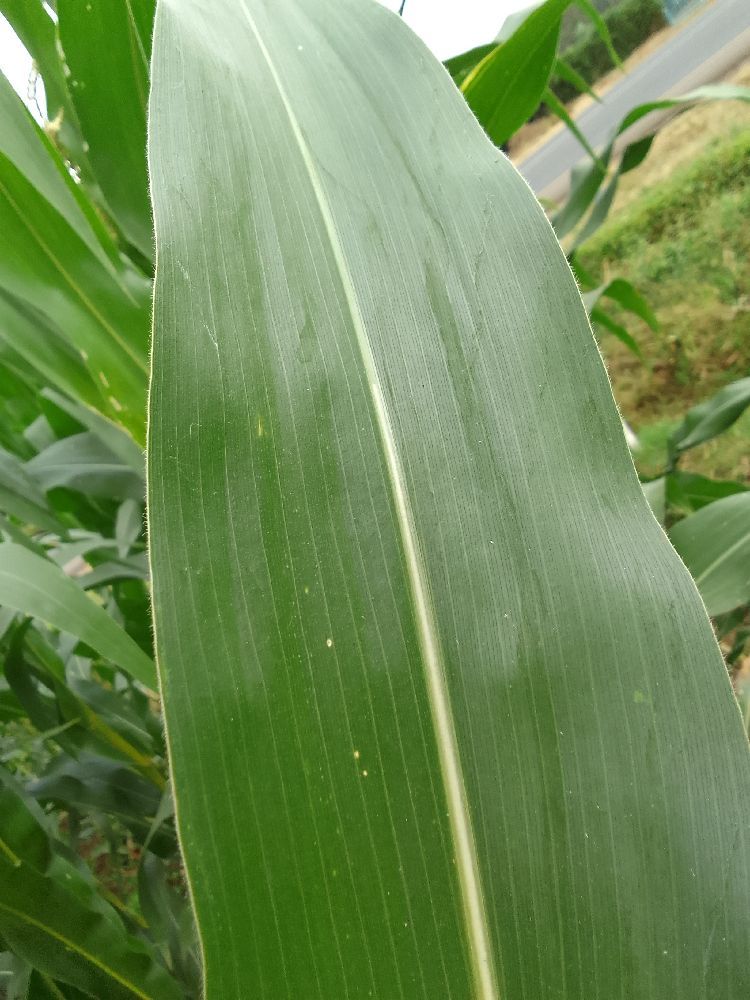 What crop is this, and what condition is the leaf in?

maize, healthy
